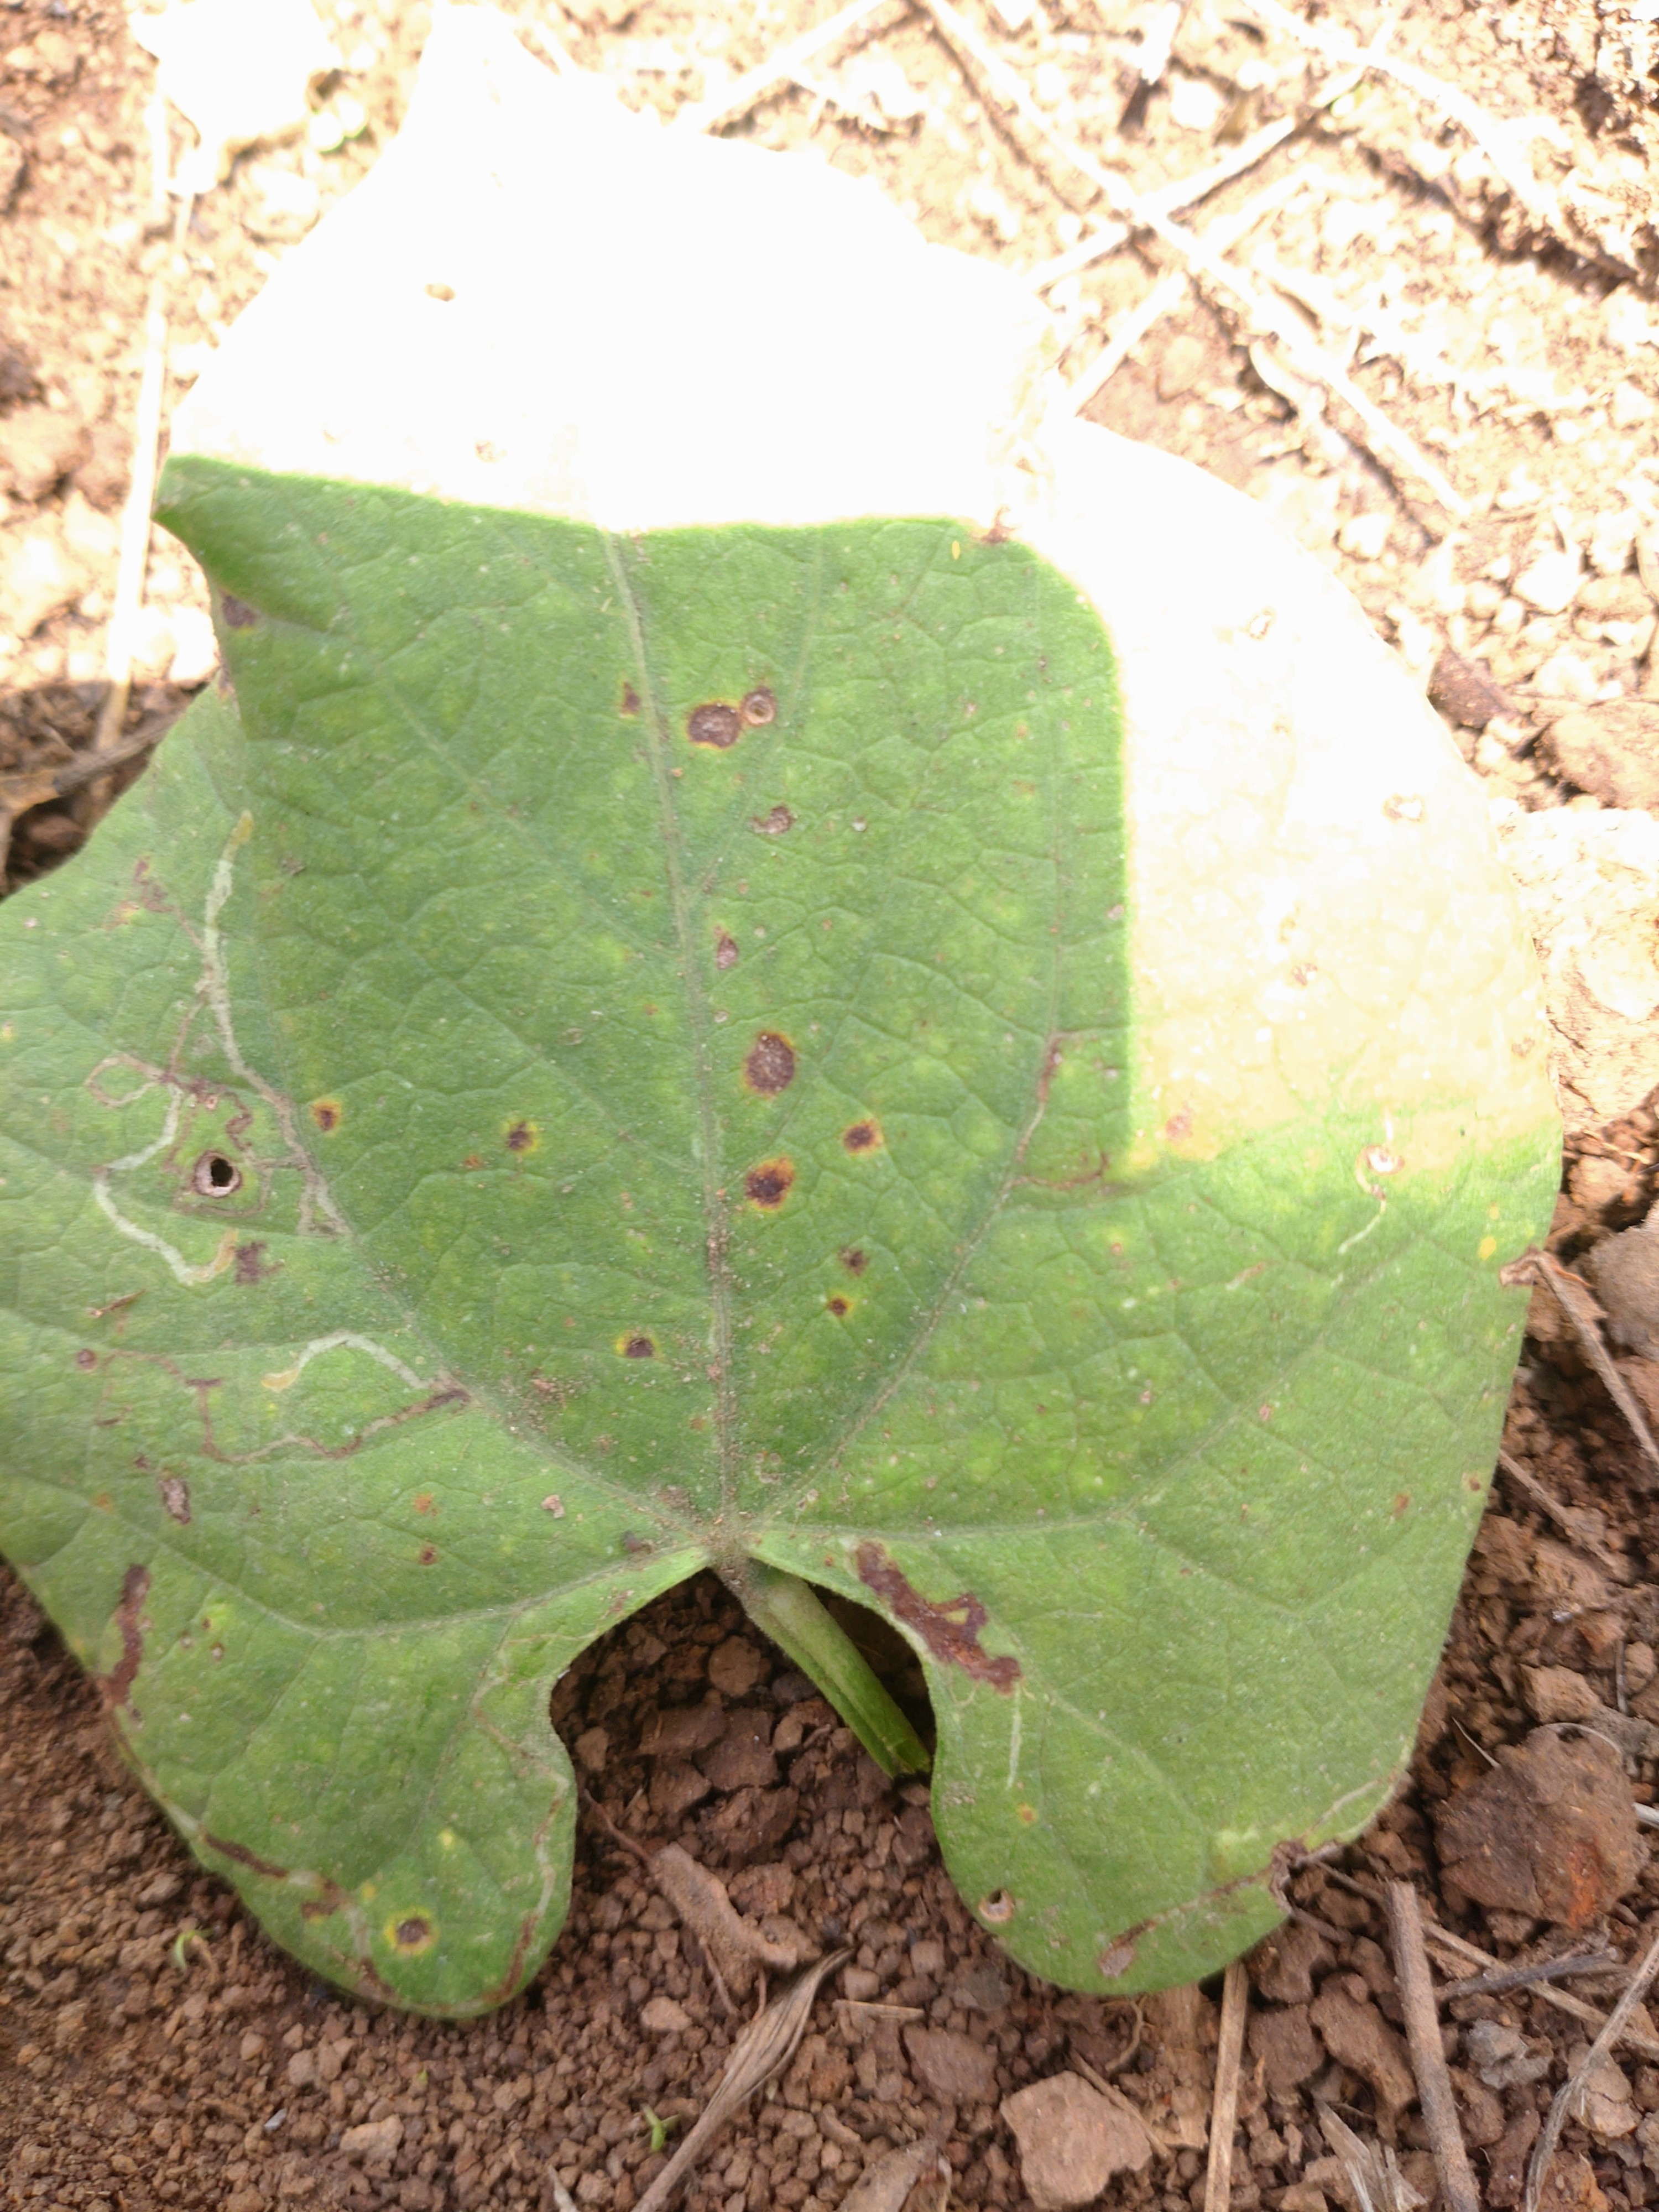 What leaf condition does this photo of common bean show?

rust
